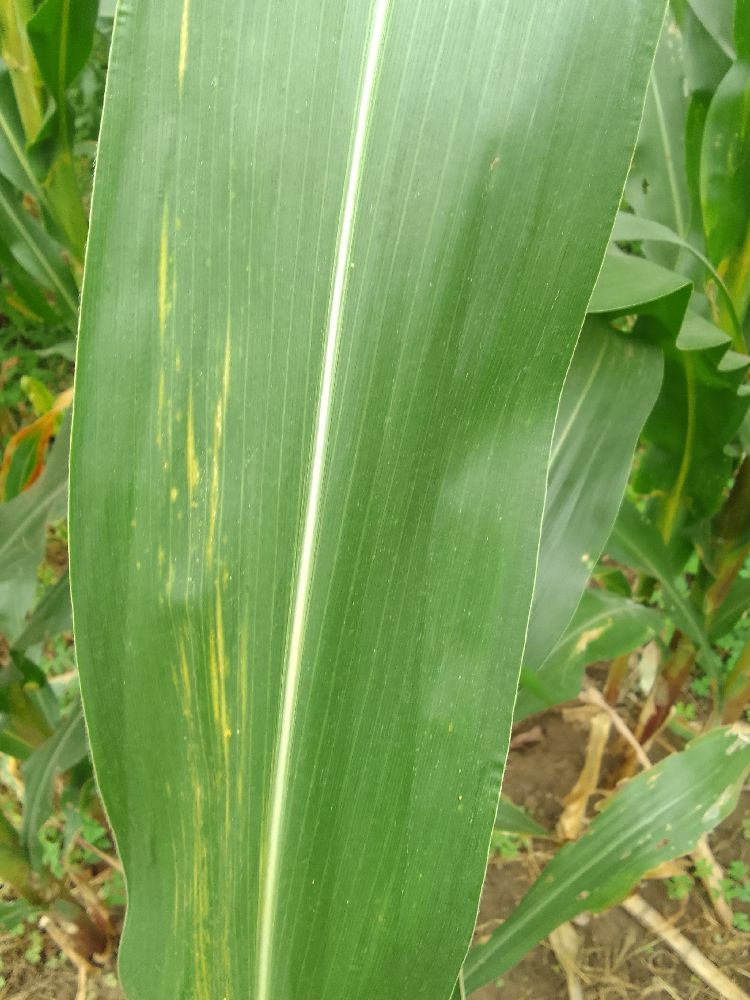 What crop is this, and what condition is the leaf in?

maize, maize lethal necrosis
